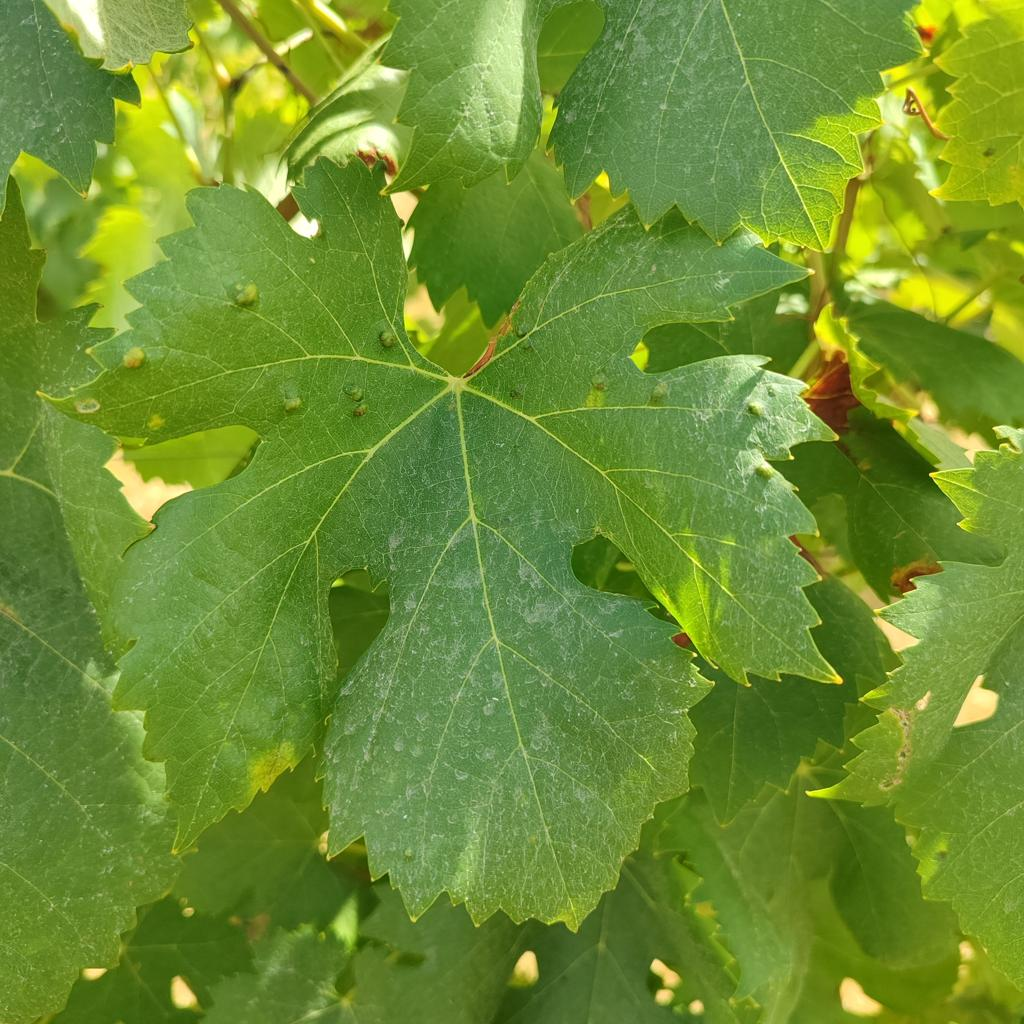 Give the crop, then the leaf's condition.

grapevine, erineum mite
